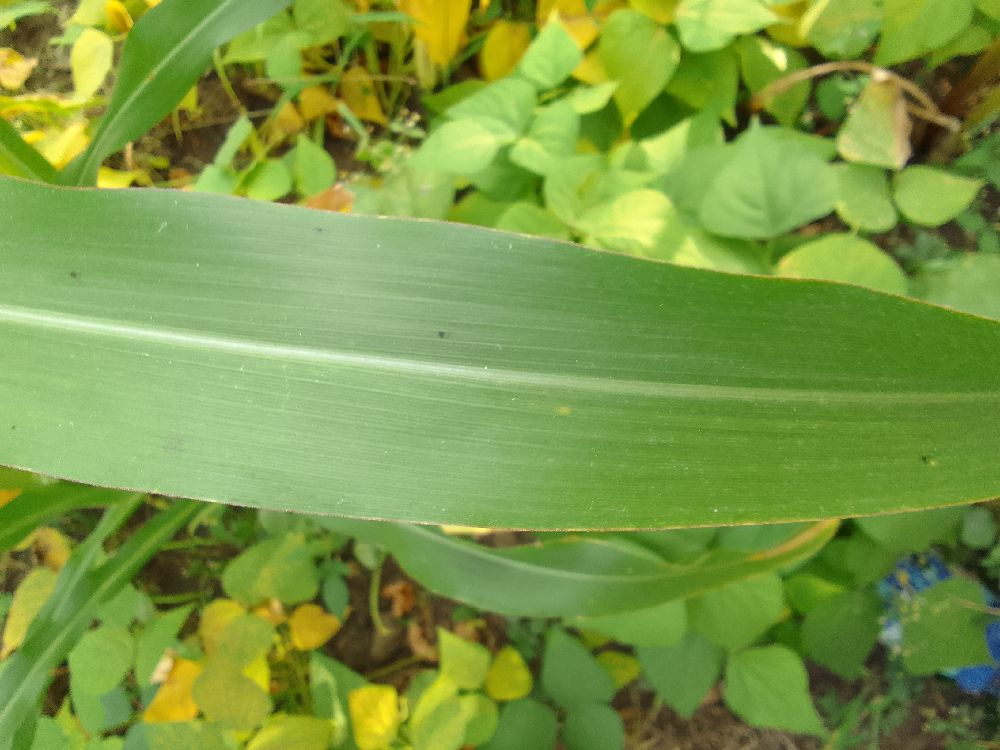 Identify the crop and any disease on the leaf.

maize, healthy
